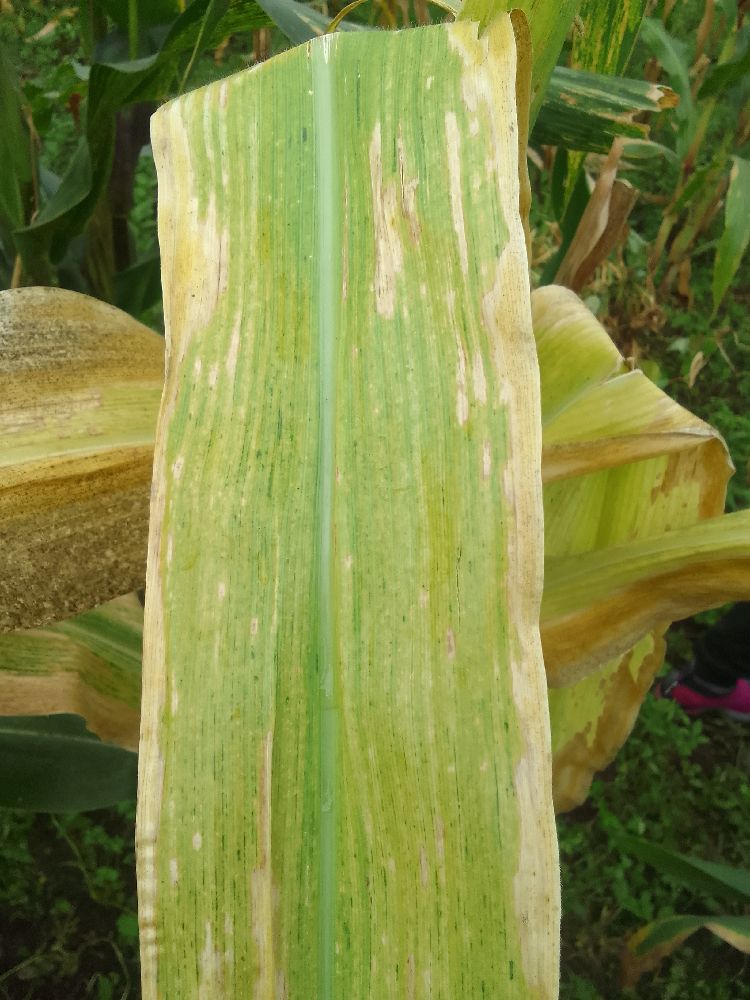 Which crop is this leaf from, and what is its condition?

maize, maize lethal necrosis
